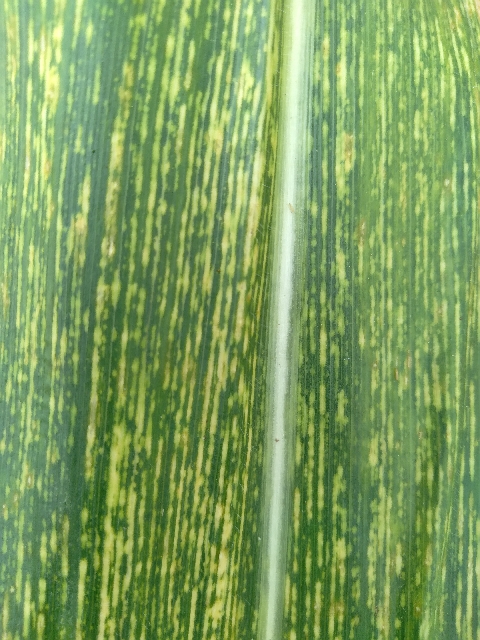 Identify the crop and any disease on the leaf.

maize, maize streak virus
